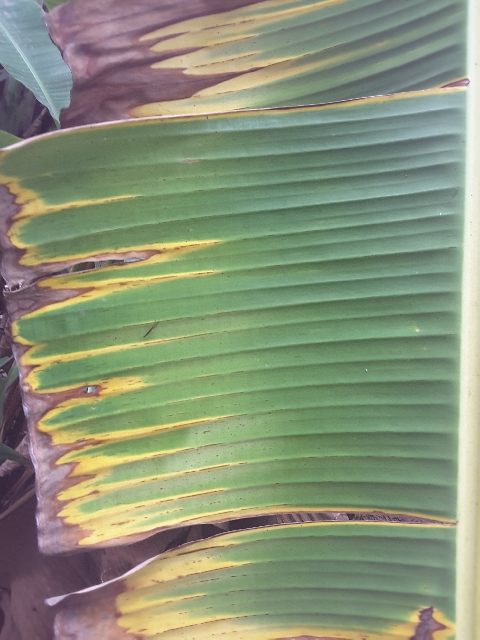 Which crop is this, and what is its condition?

banana, fusarium wilt race 1
